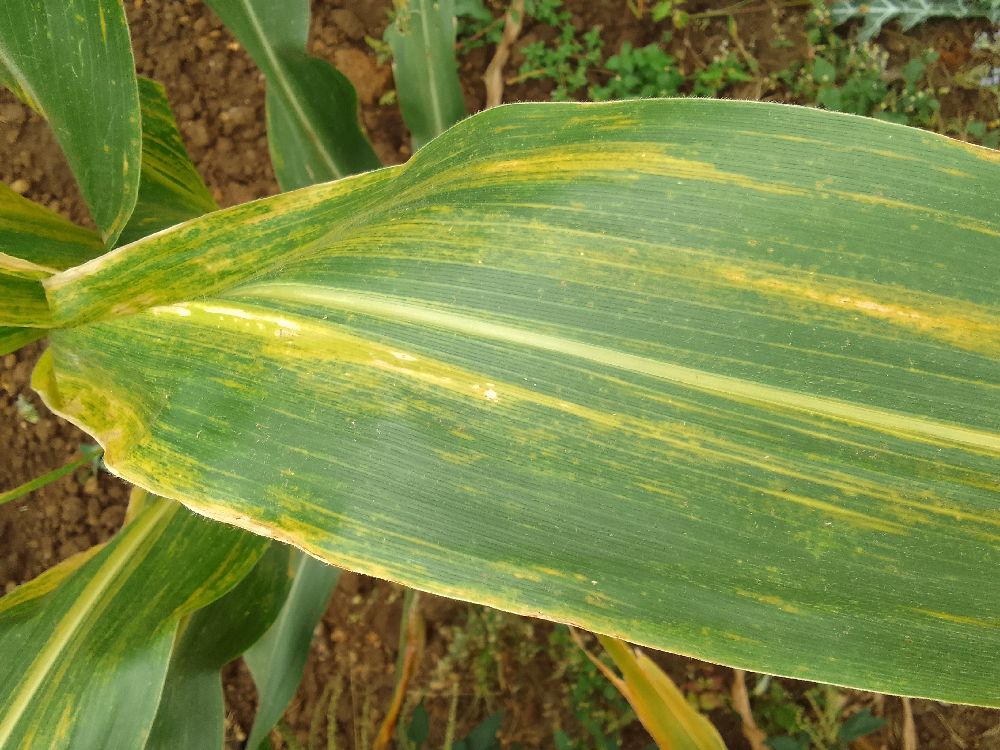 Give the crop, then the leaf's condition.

maize, maize lethal necrosis
